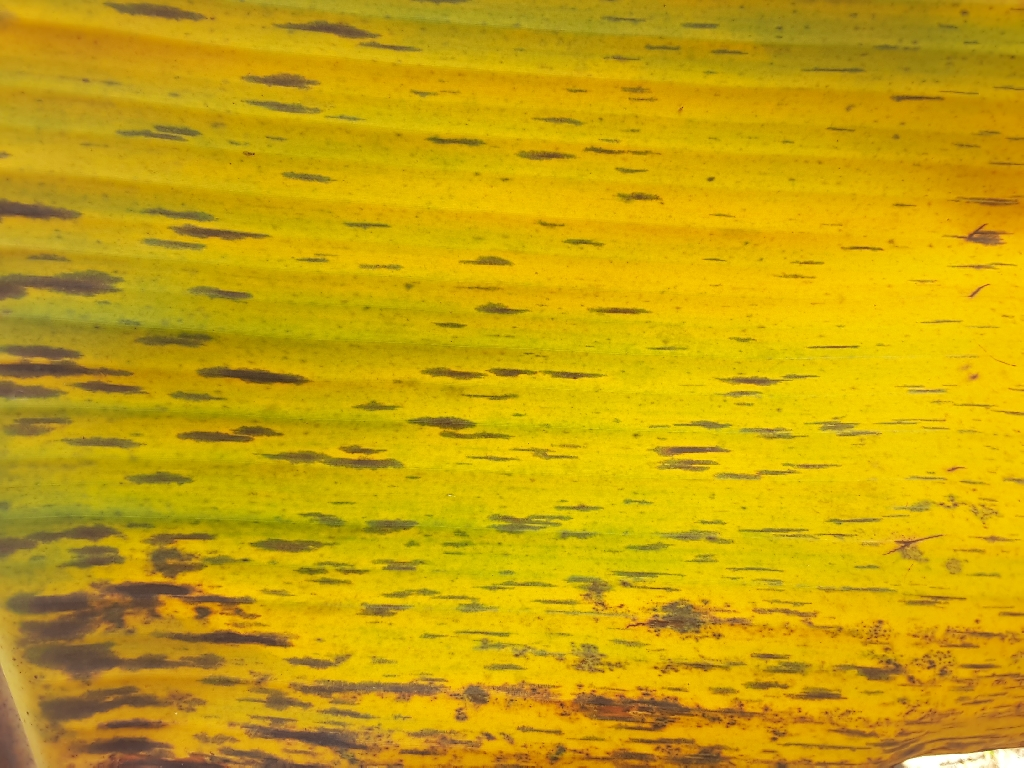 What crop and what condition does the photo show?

banana, black sigatoka
